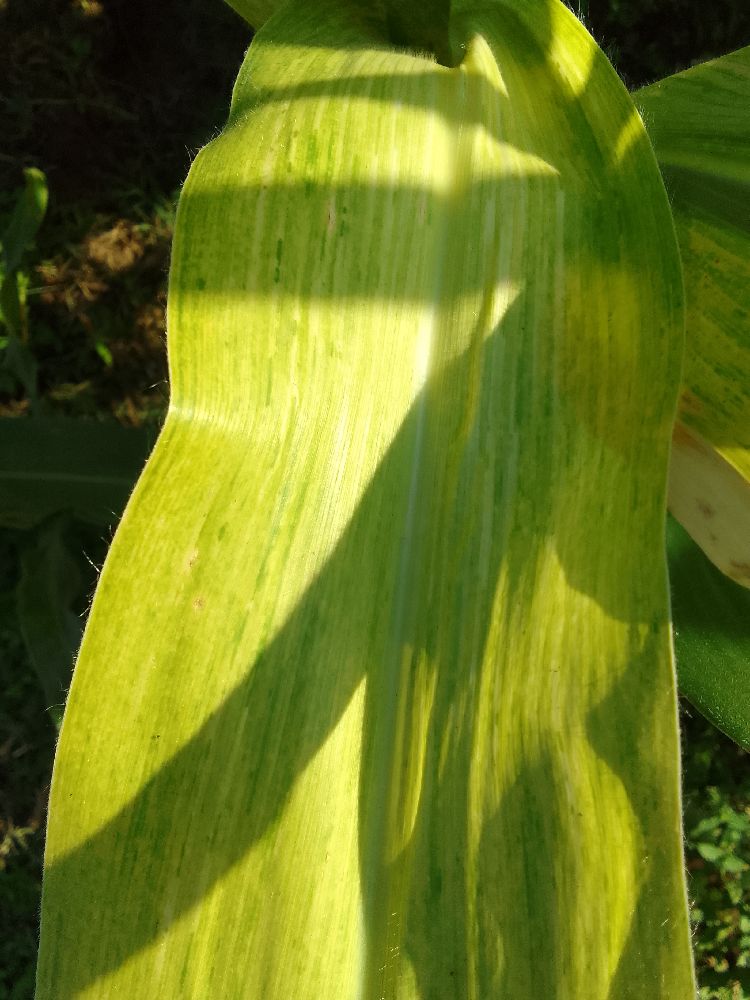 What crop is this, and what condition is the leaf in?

maize, maize lethal necrosis
